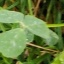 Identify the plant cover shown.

unstructured weed
